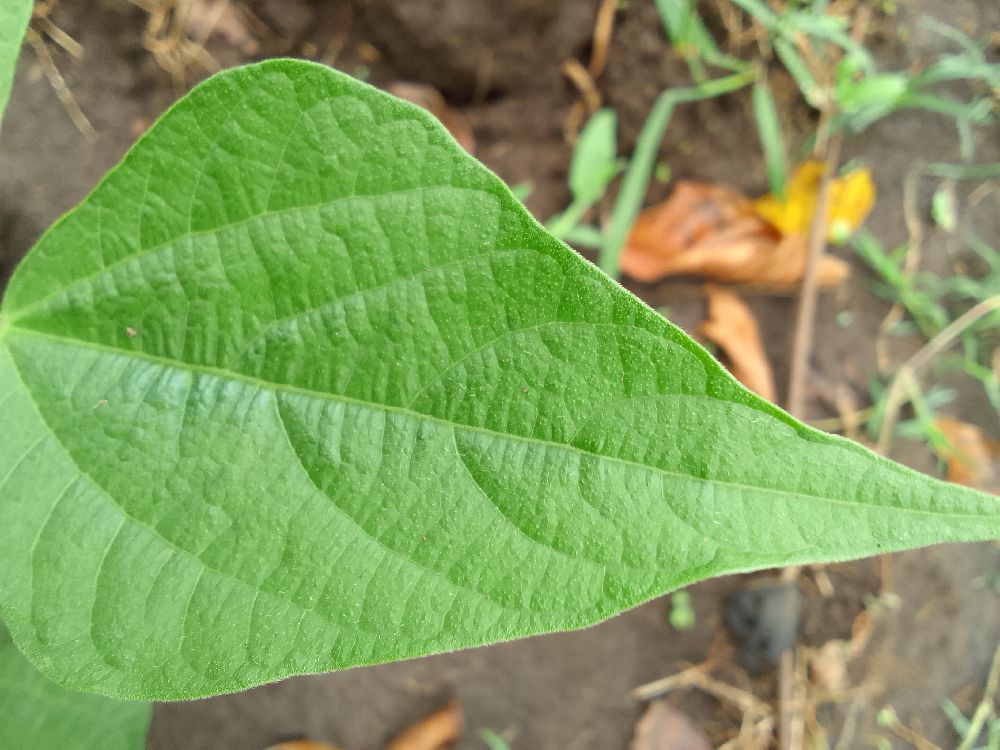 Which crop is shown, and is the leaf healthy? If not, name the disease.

common bean, healthy
